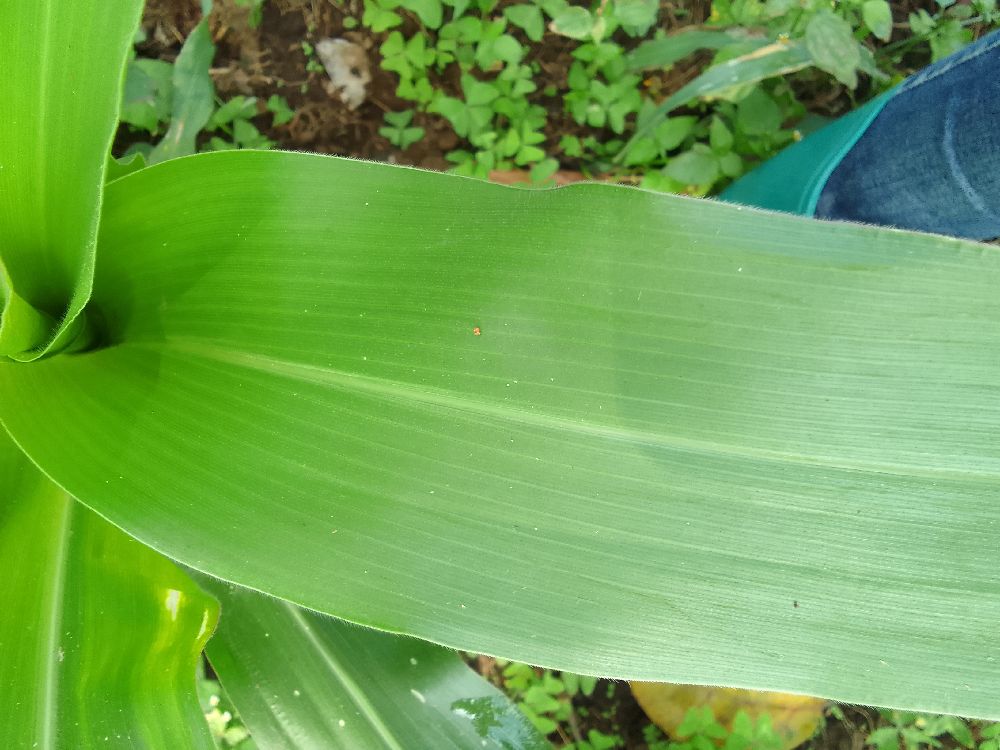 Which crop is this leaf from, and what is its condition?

maize, healthy
